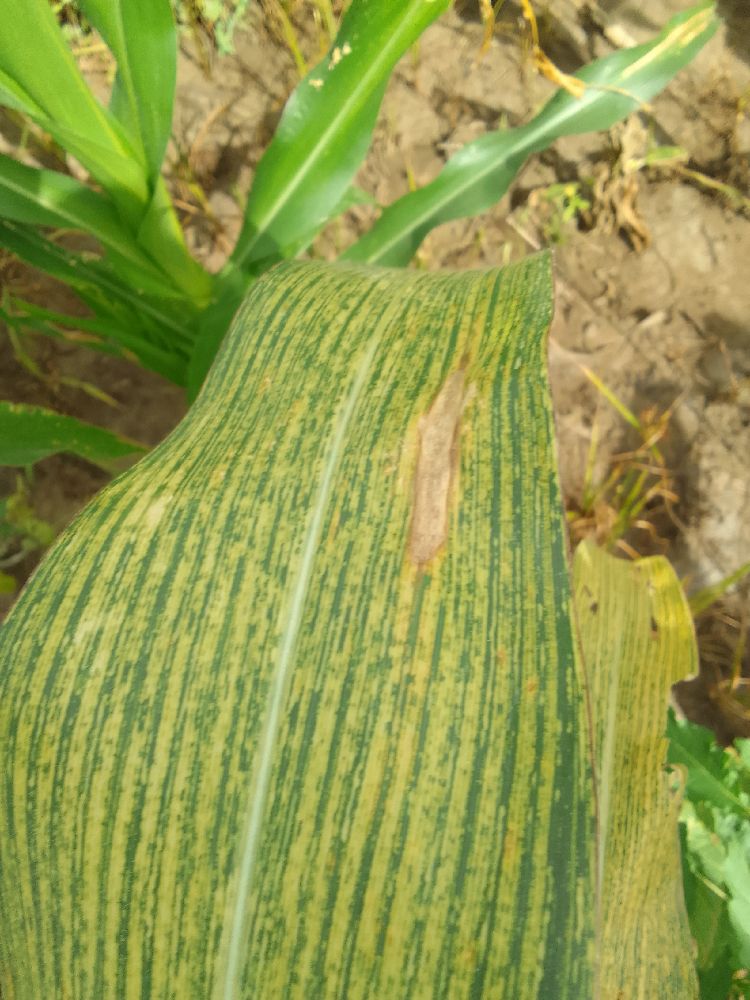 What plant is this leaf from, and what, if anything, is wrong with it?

maize, maize streak virus
